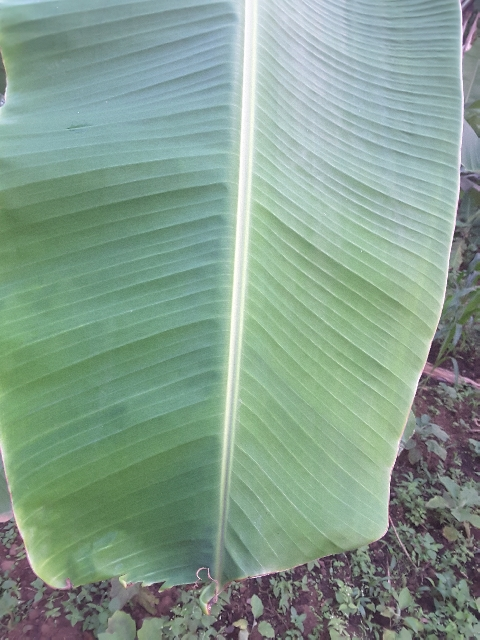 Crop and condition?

banana, healthy
